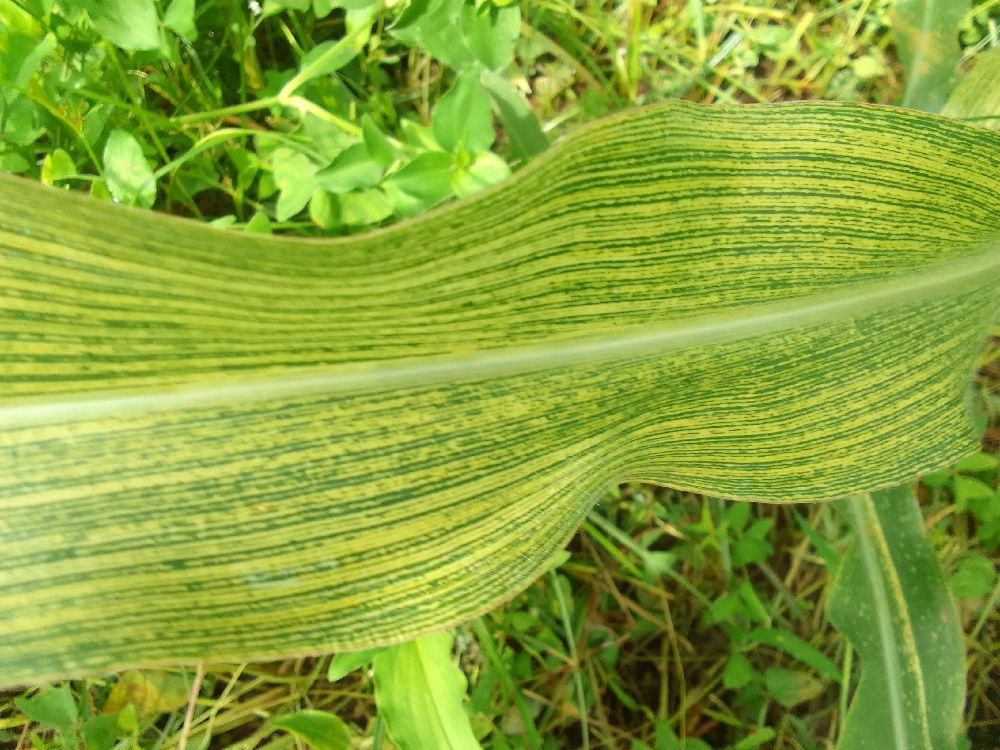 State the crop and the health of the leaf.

maize, maize streak virus
